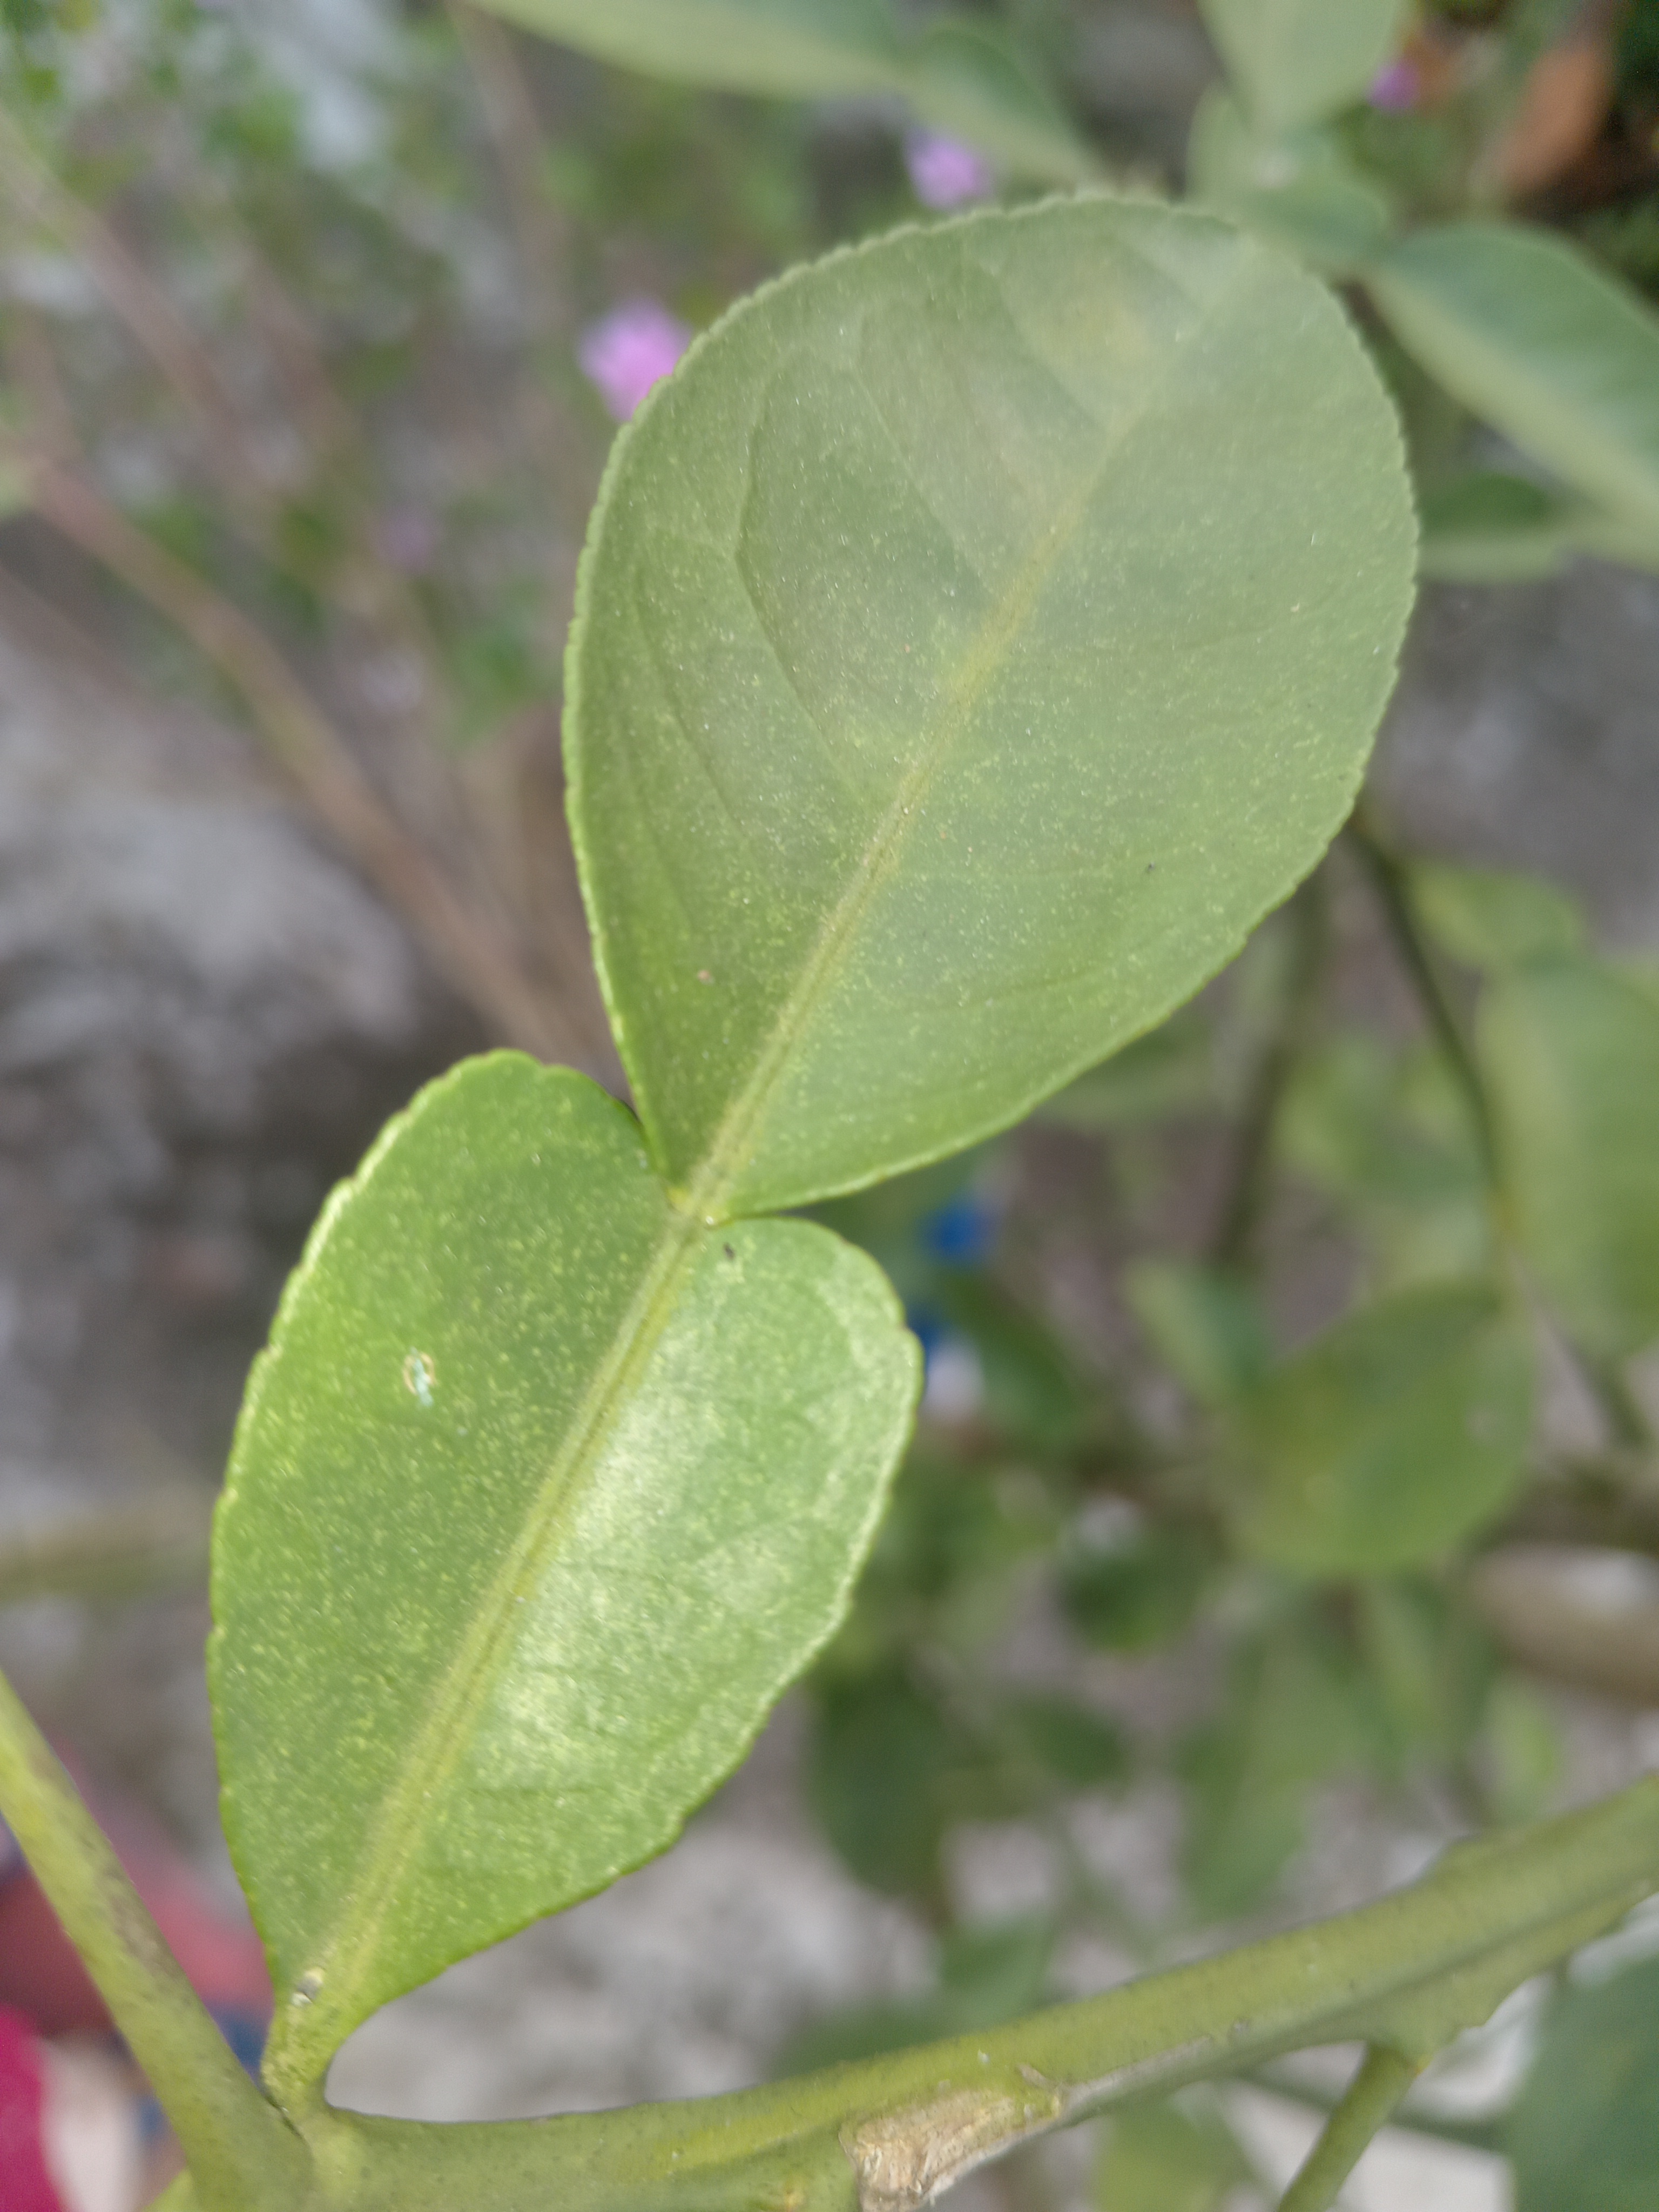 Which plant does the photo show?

lemon
